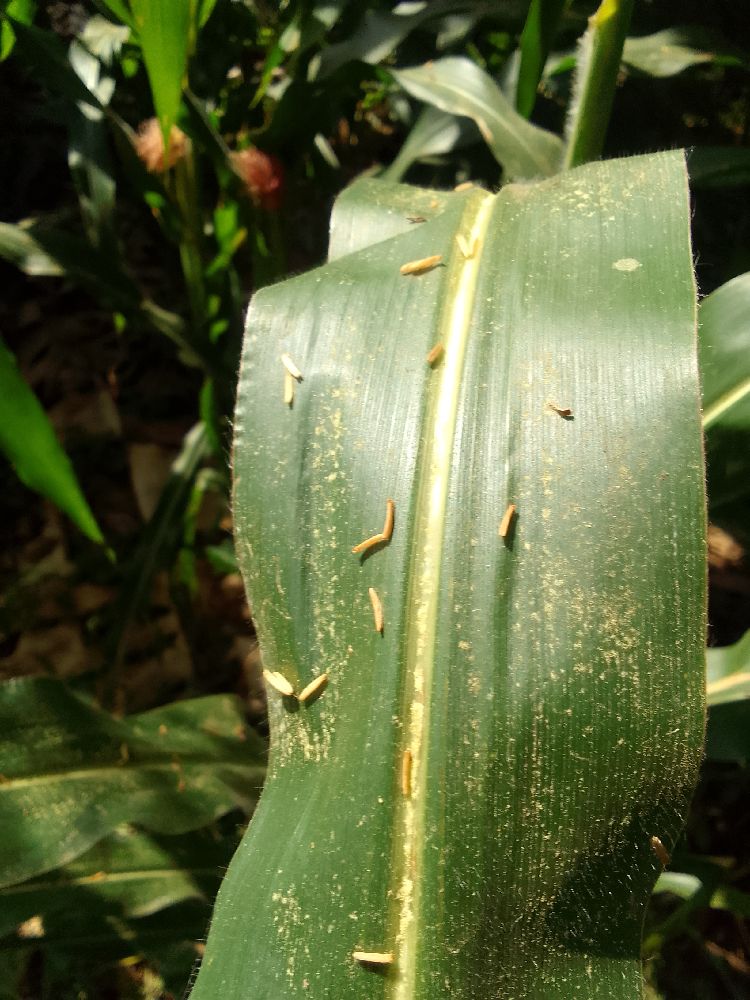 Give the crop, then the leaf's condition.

maize, healthy
